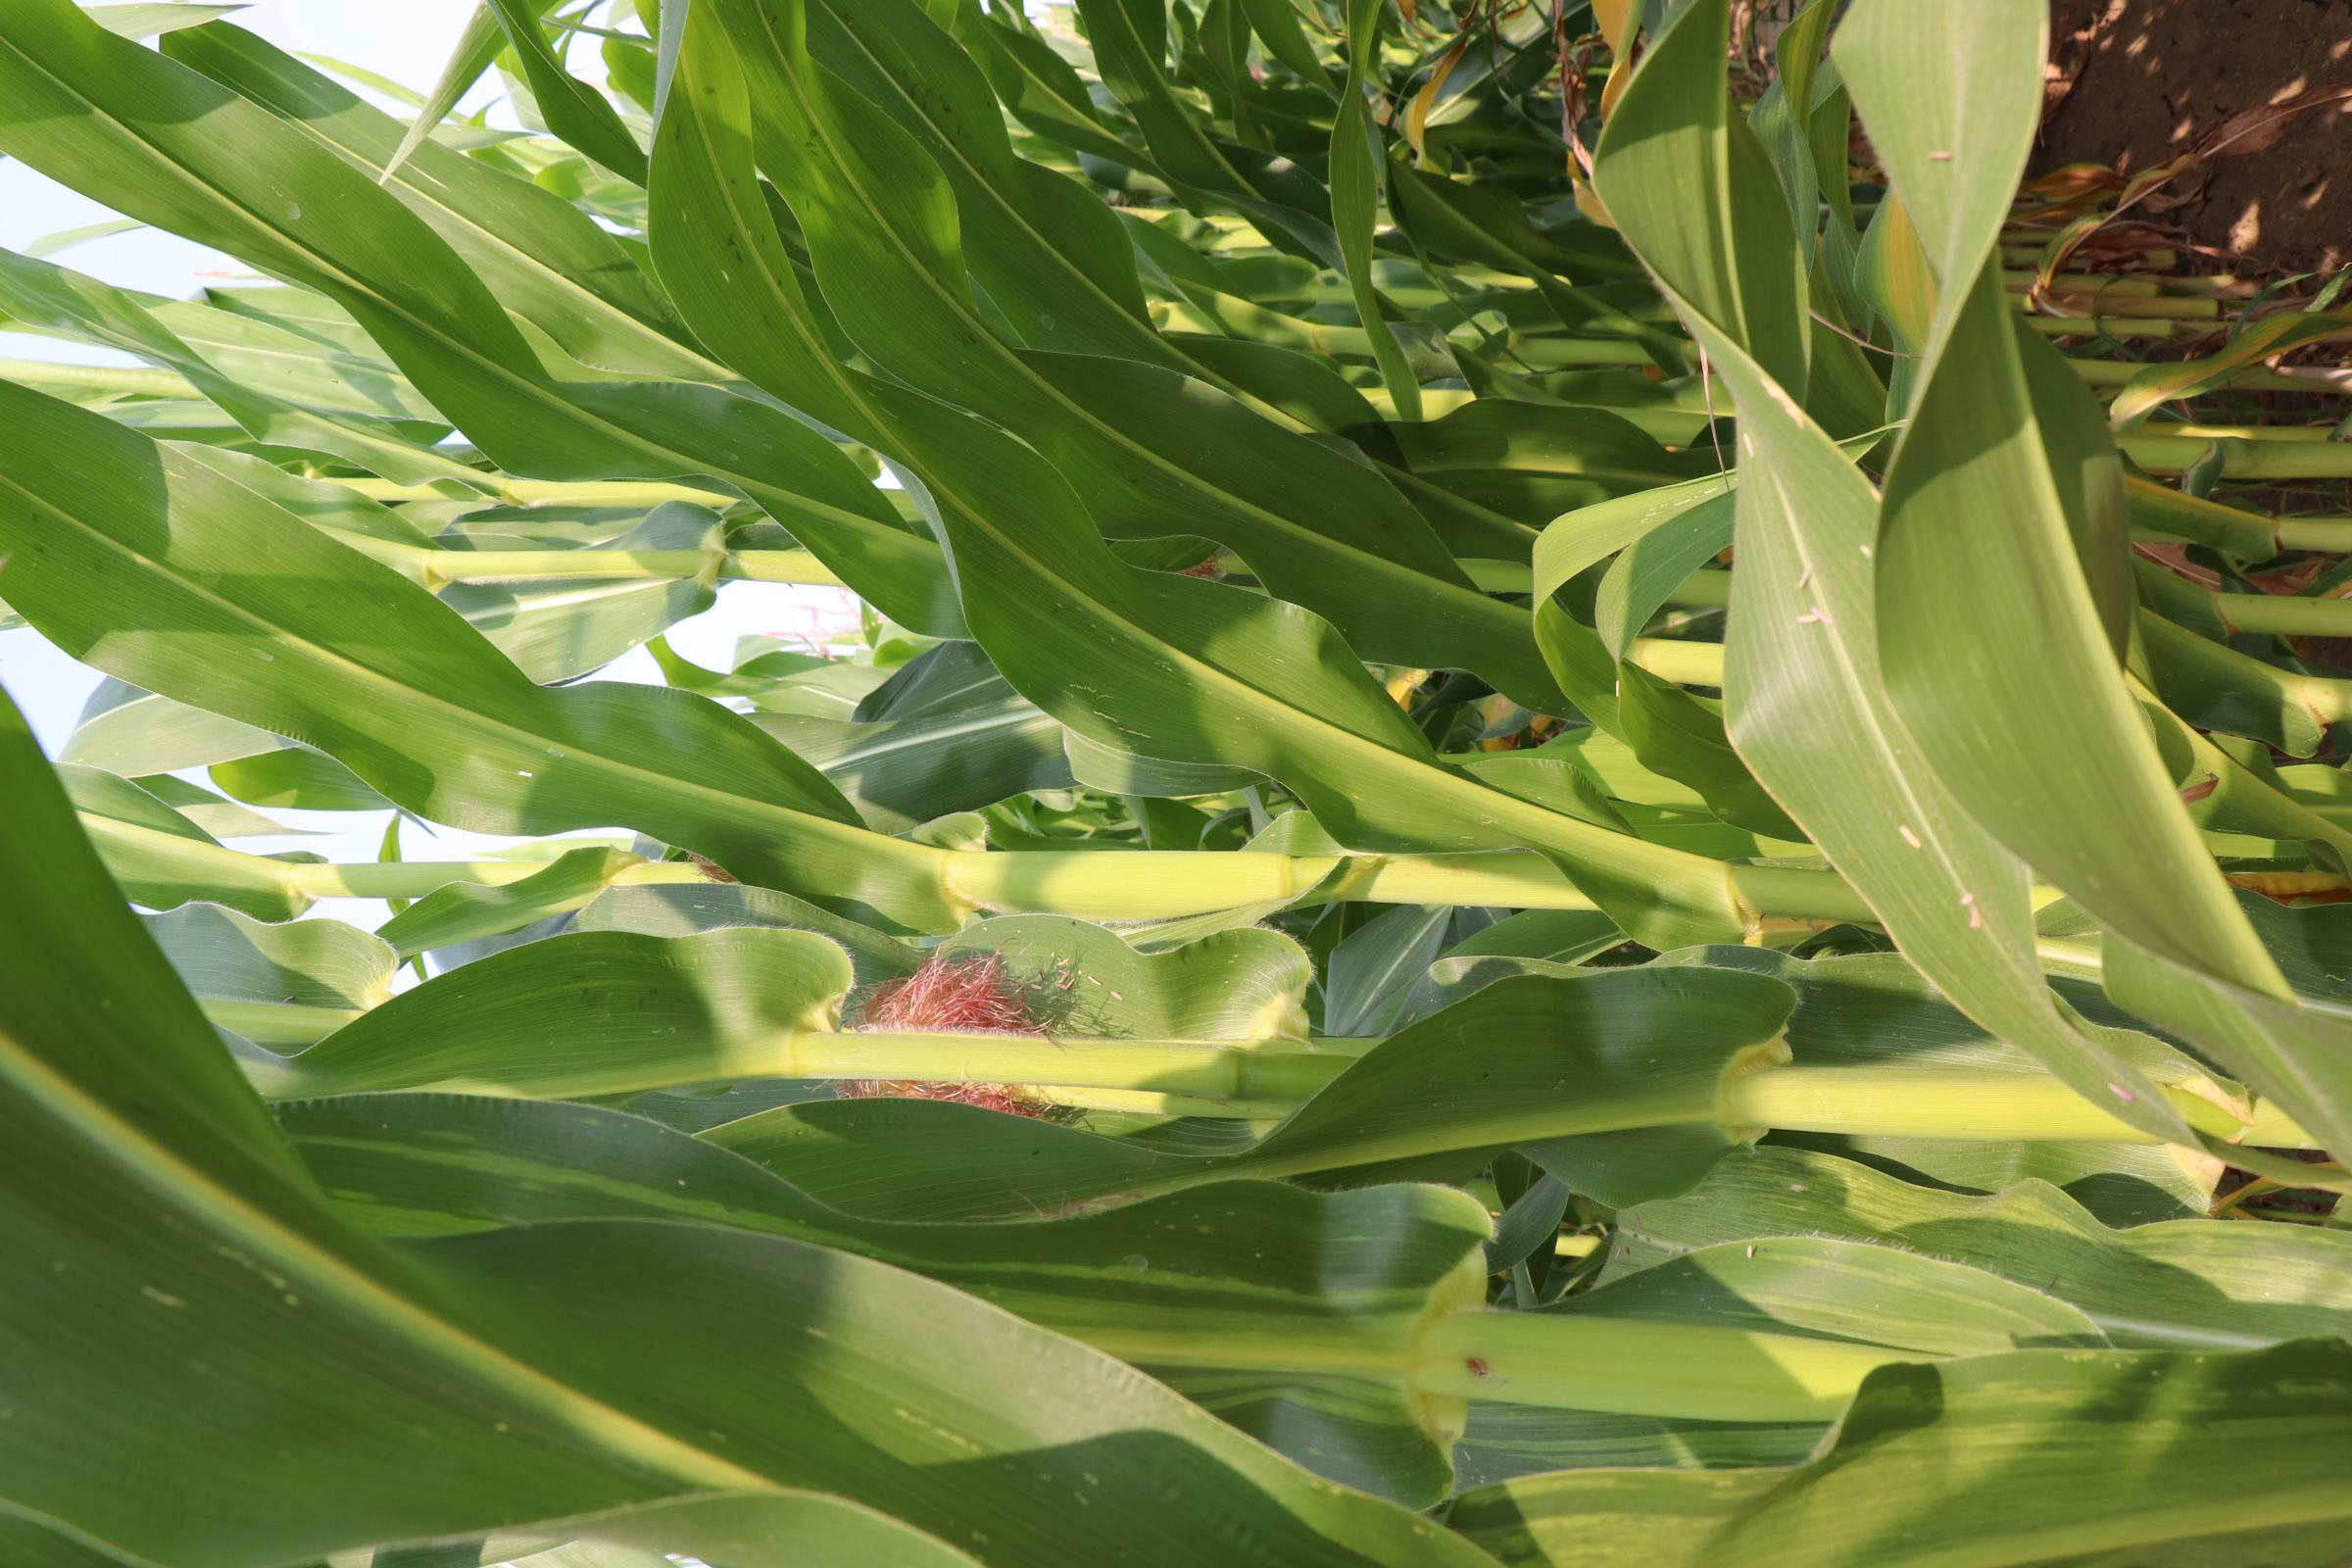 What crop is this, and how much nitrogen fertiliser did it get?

maize, reduced nitrogen fertilisation
